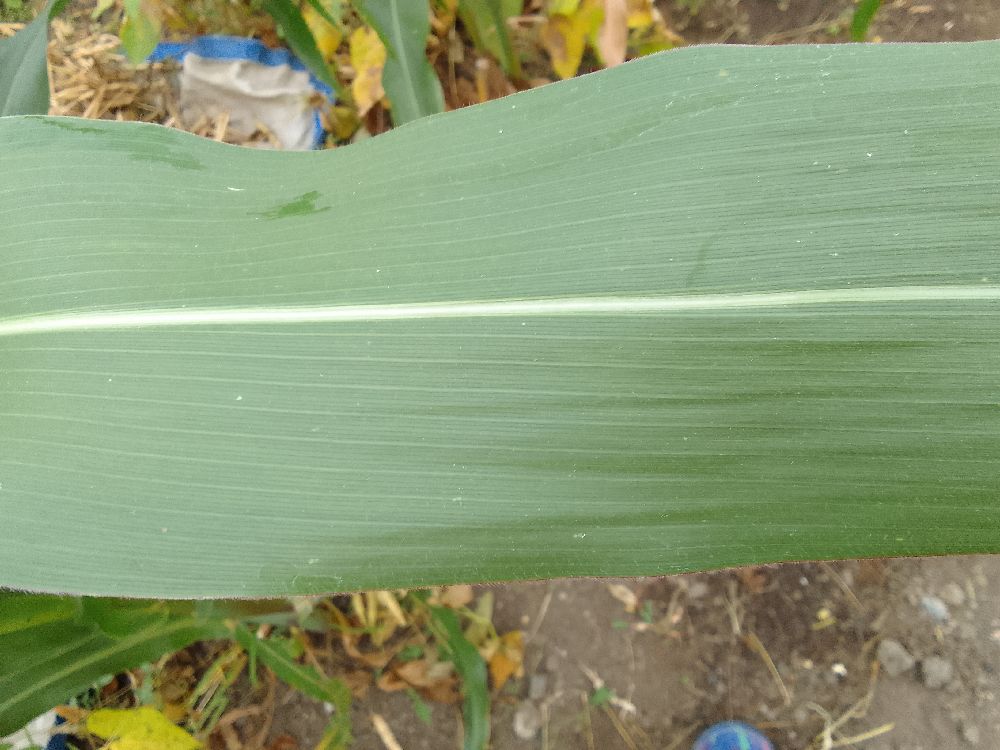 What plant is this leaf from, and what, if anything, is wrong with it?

maize, healthy
